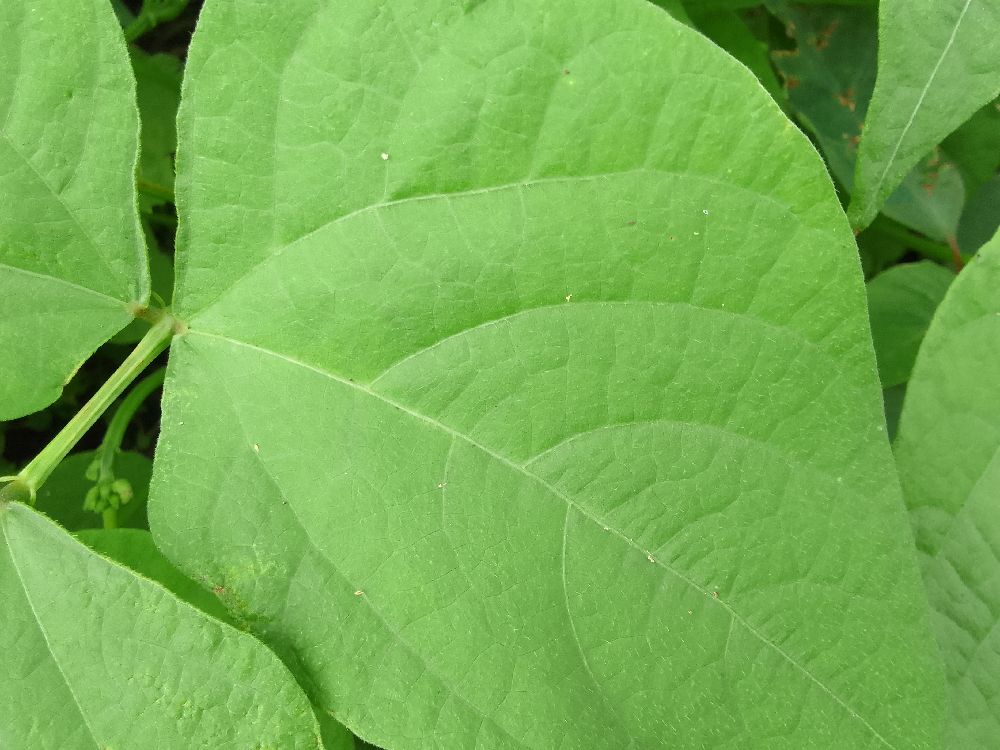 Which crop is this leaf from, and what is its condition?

common bean, healthy
